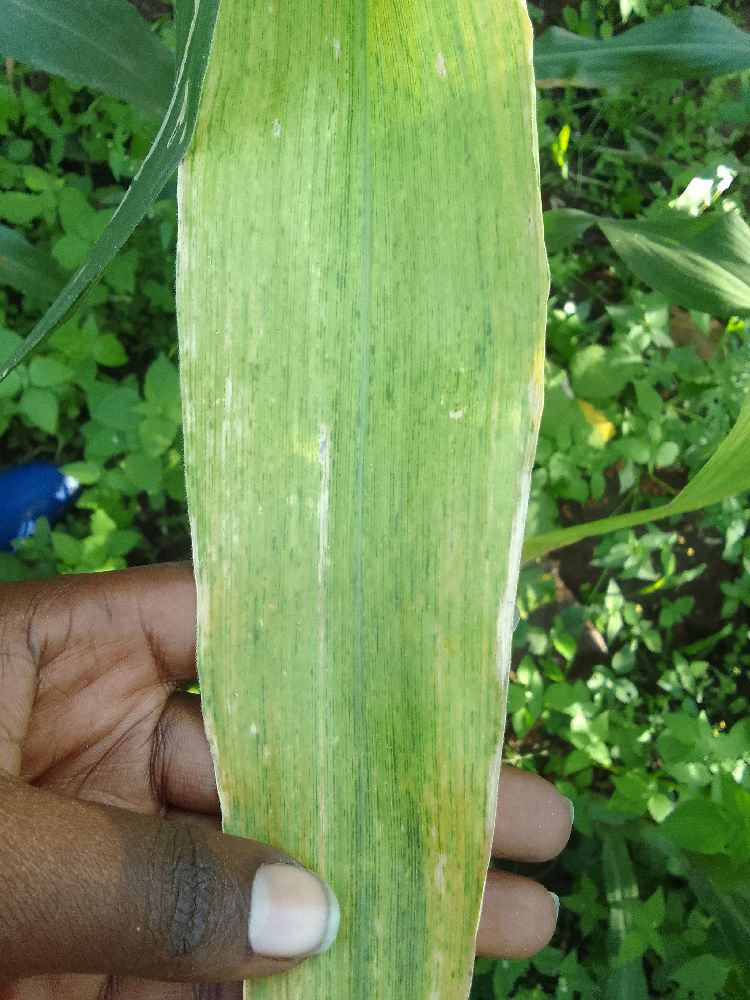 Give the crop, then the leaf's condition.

maize, maize lethal necrosis
